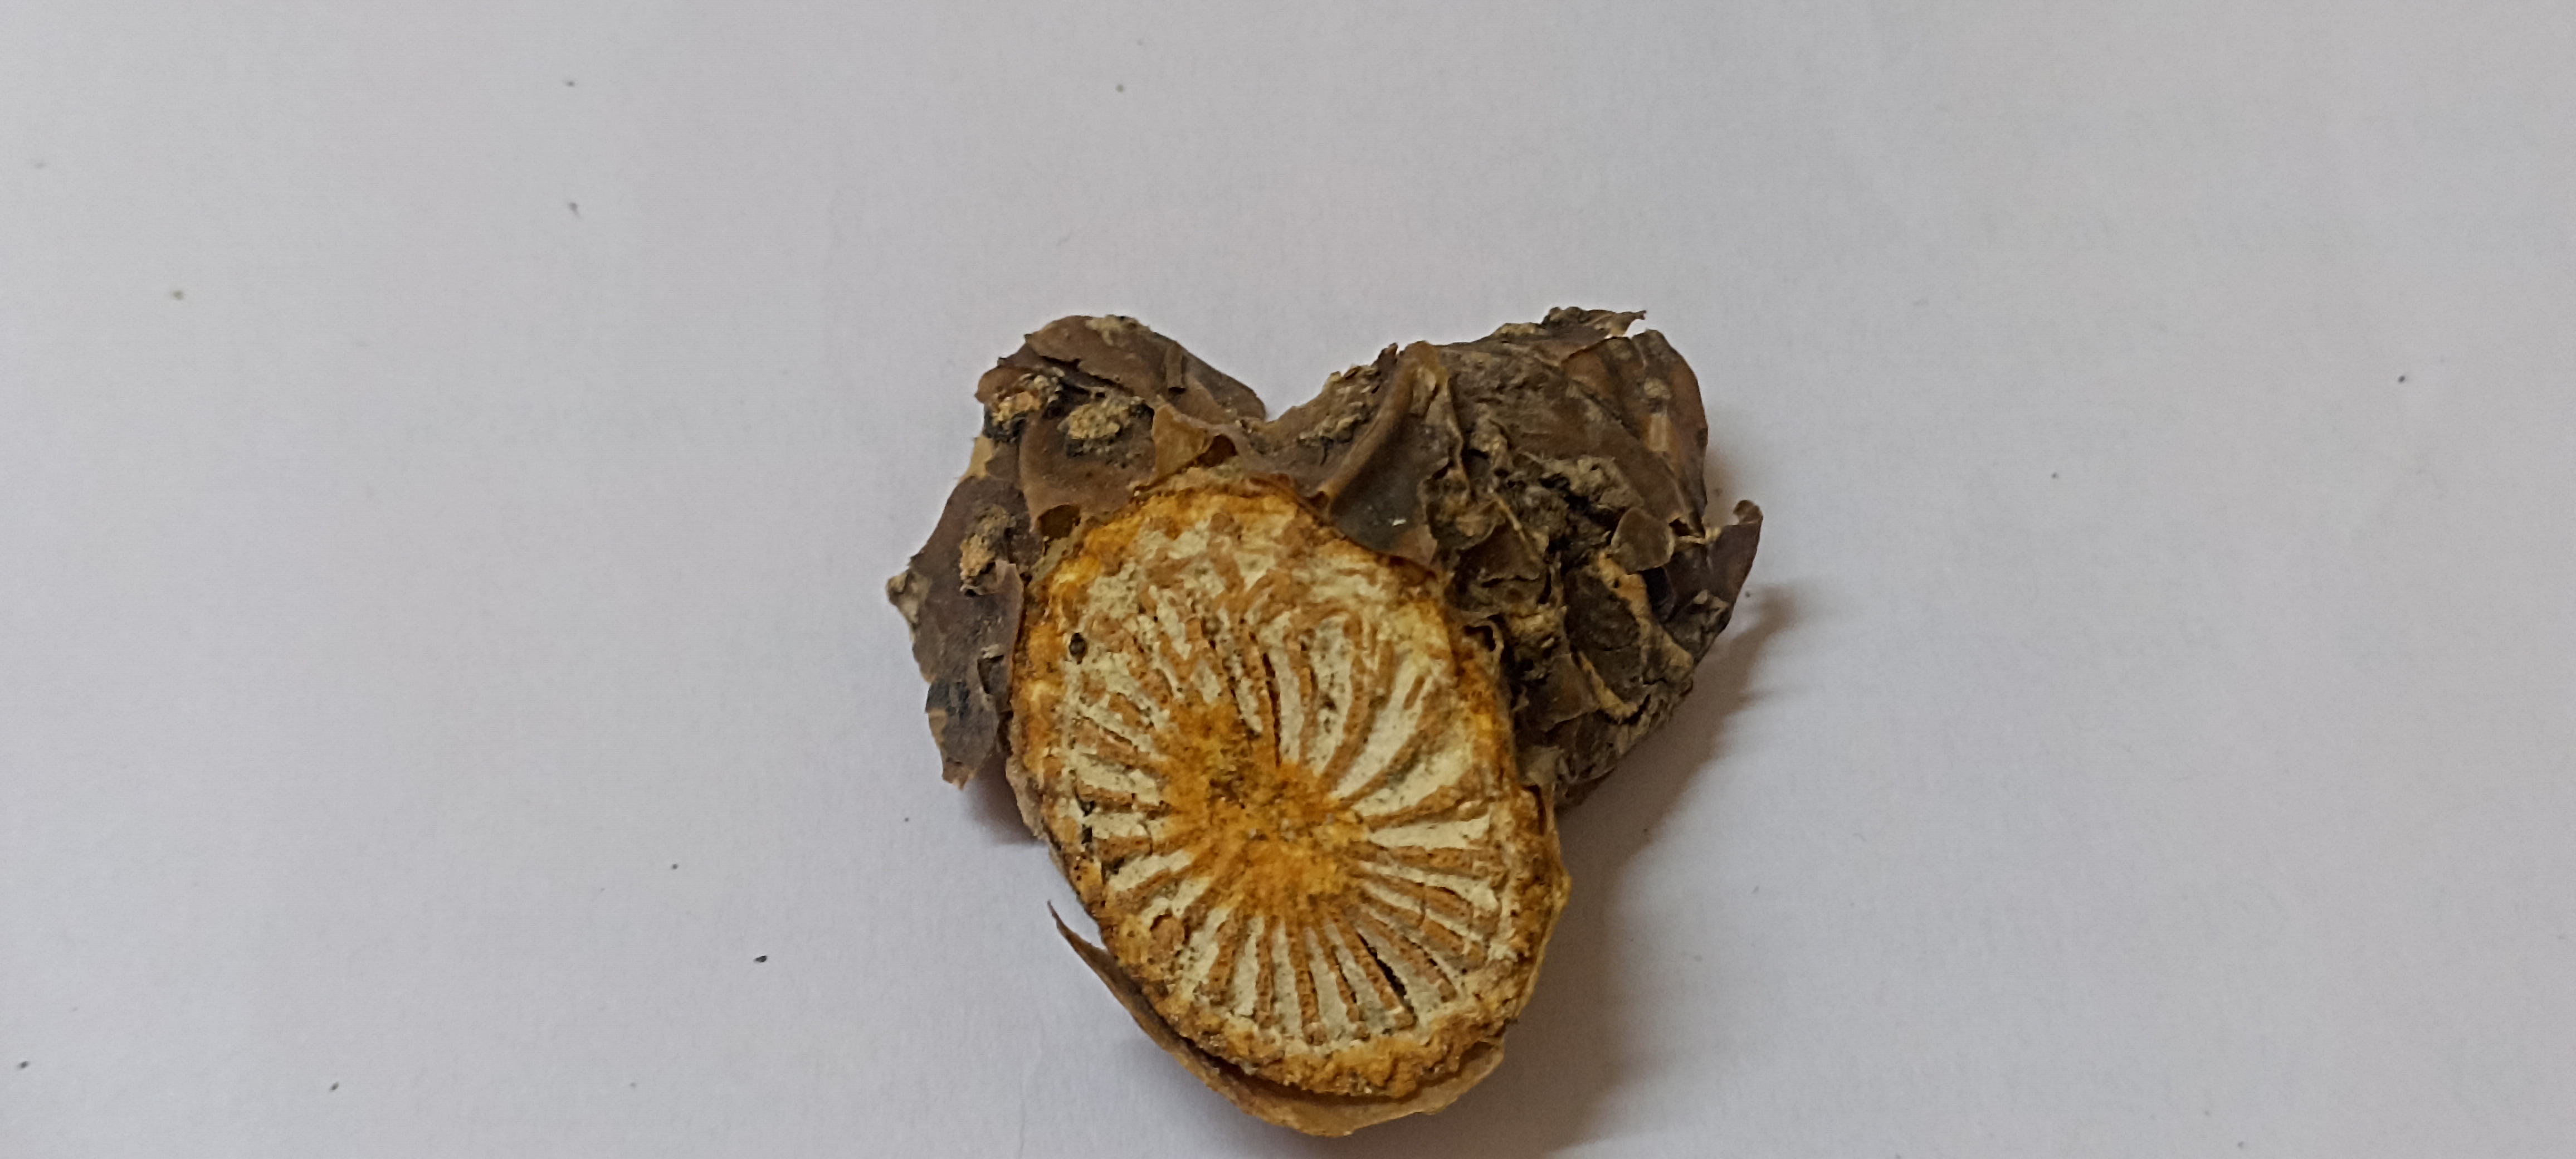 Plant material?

gulvel
